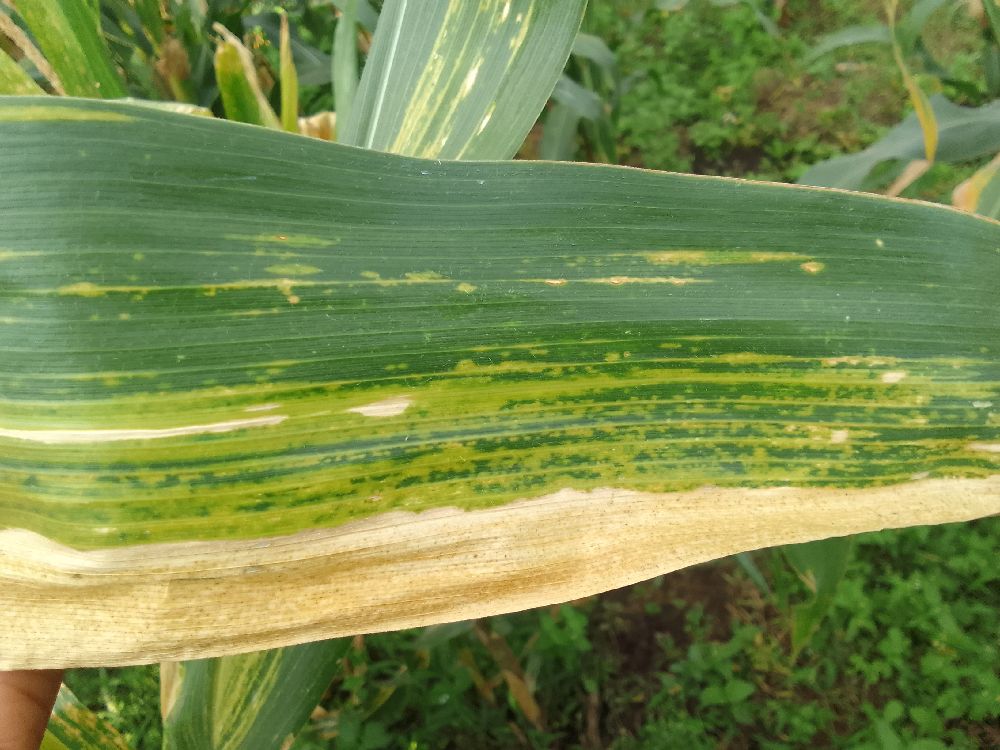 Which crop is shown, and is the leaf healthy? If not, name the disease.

maize, maize lethal necrosis
